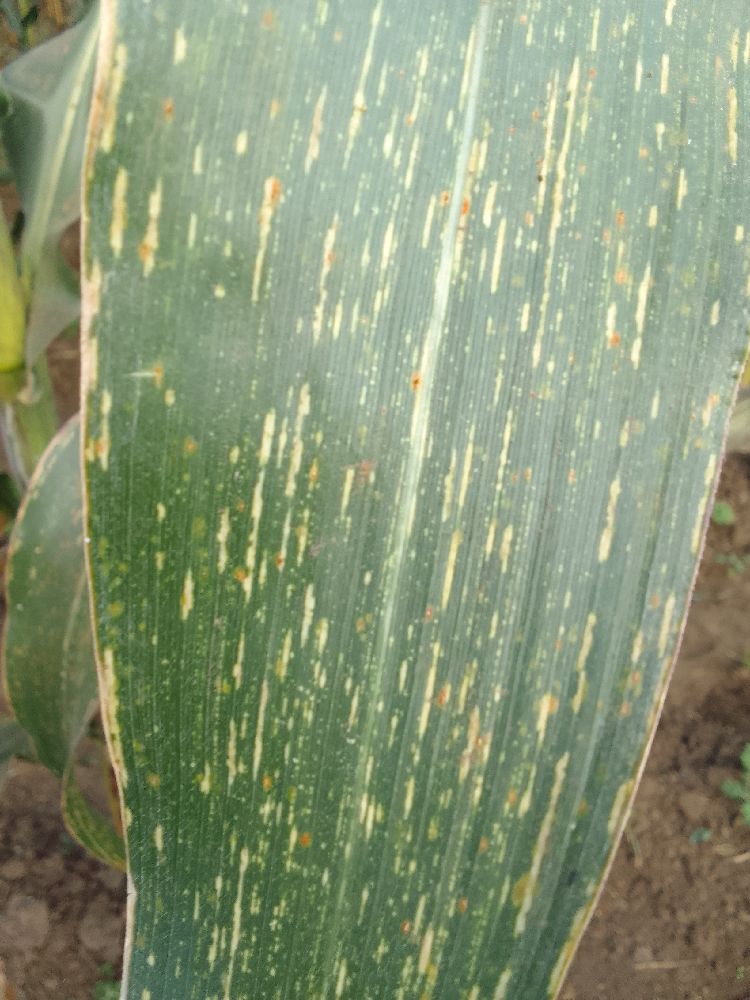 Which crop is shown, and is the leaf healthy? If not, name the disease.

maize, maize streak virus
